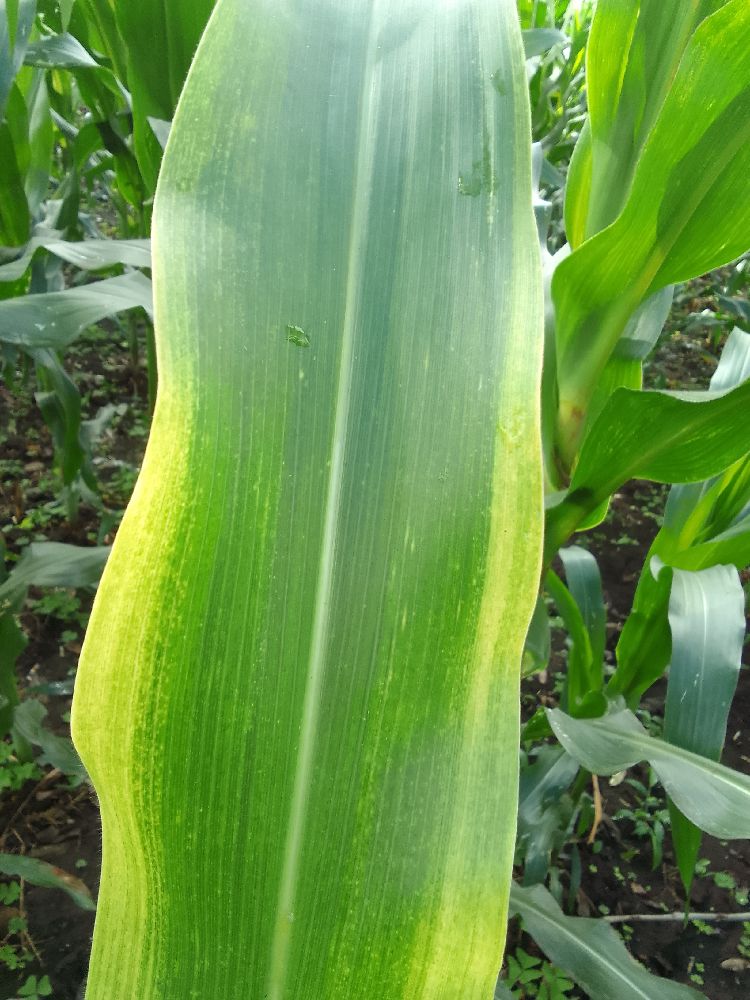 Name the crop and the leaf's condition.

maize, maize lethal necrosis
